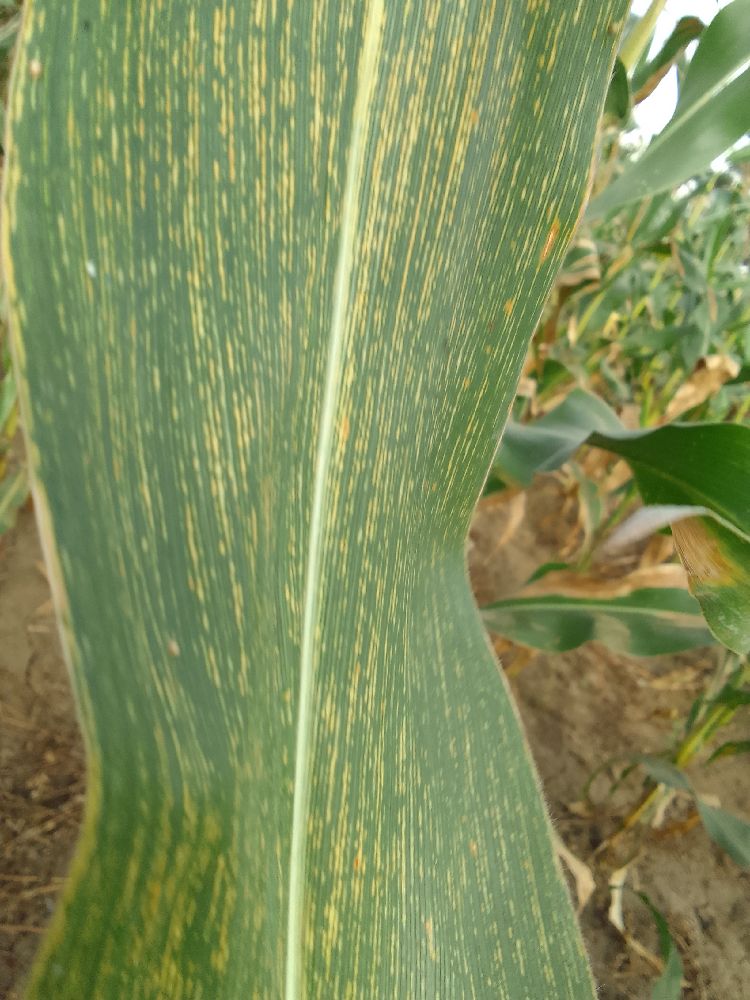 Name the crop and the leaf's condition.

maize, maize streak virus
